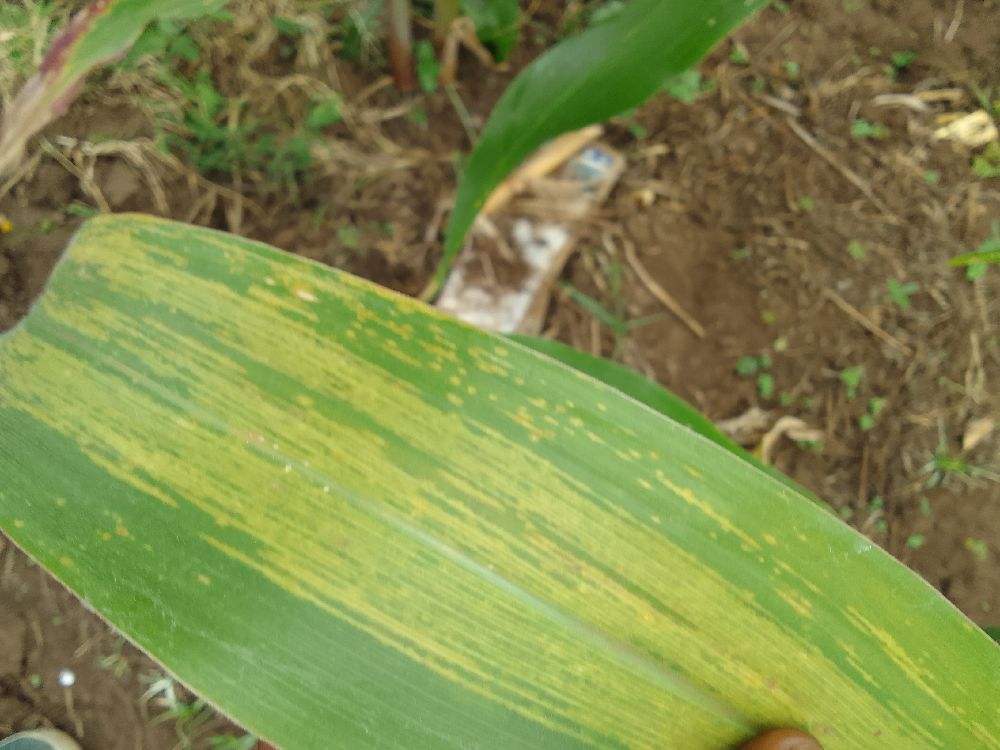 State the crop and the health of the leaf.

maize, maize lethal necrosis
